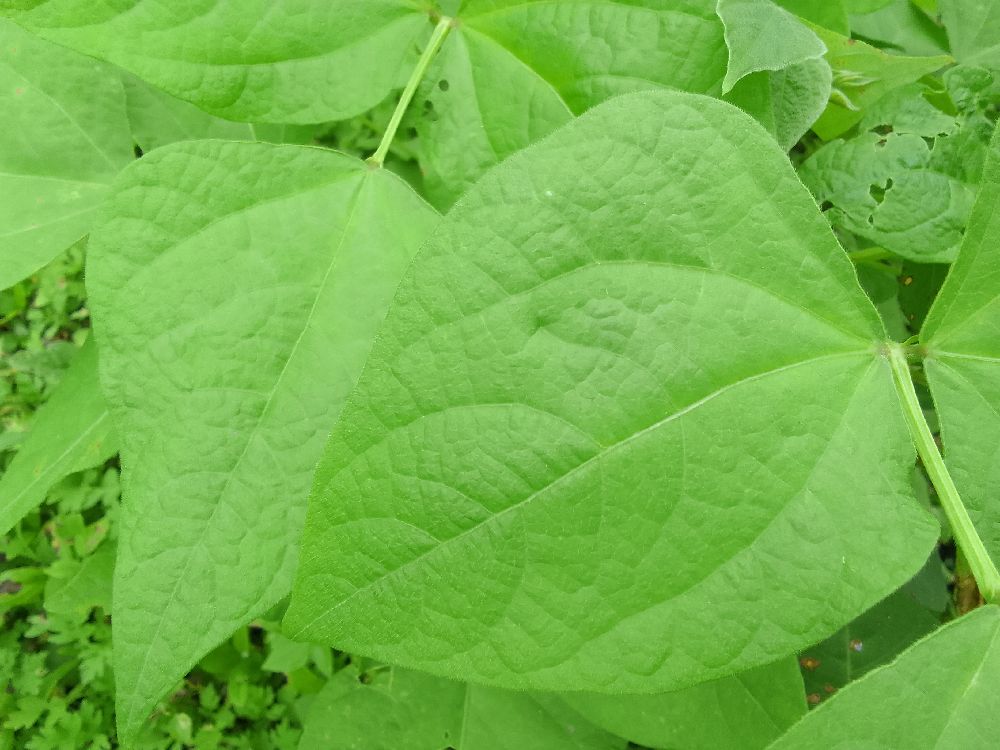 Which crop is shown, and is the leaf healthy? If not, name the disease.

common bean, healthy
